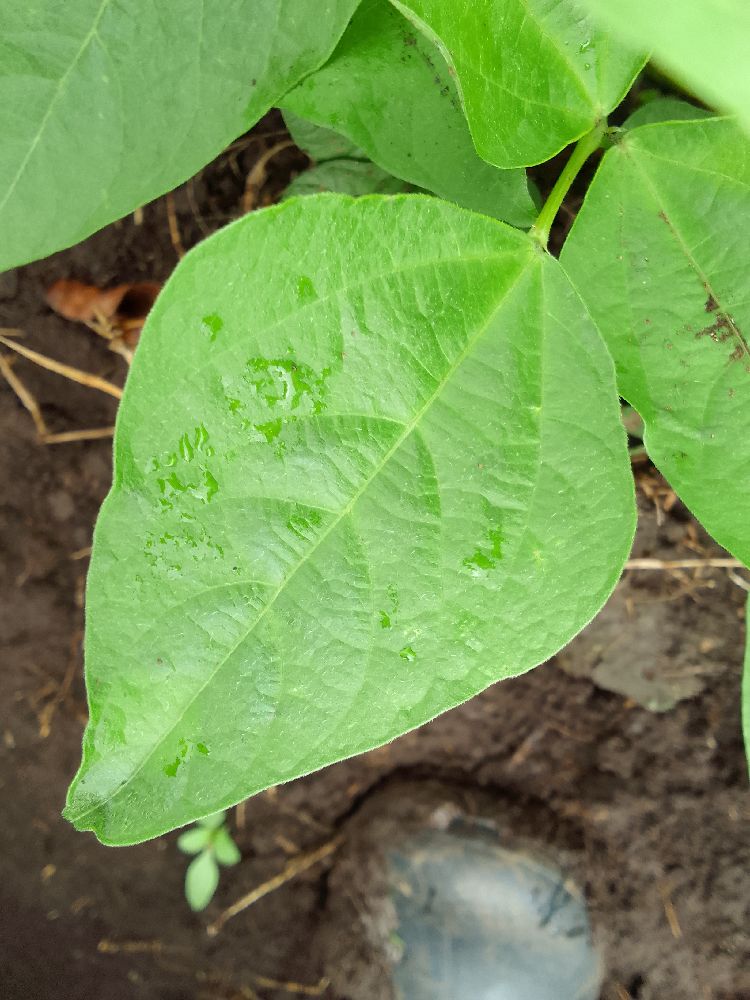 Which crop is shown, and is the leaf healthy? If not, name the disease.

common bean, healthy
